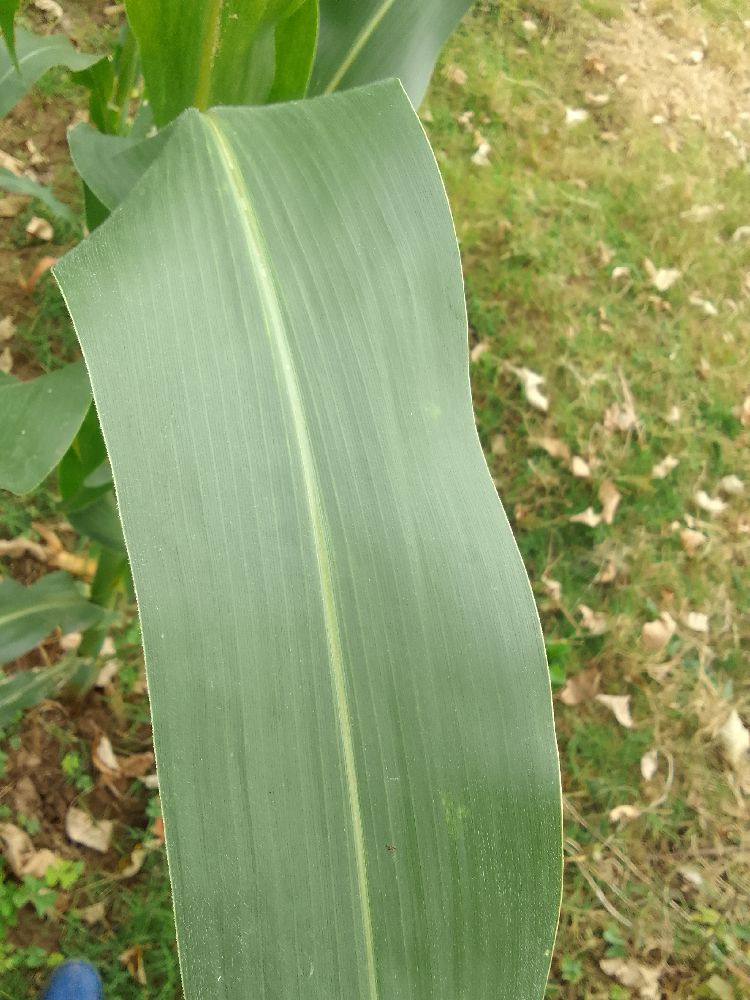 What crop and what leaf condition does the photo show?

maize, healthy
